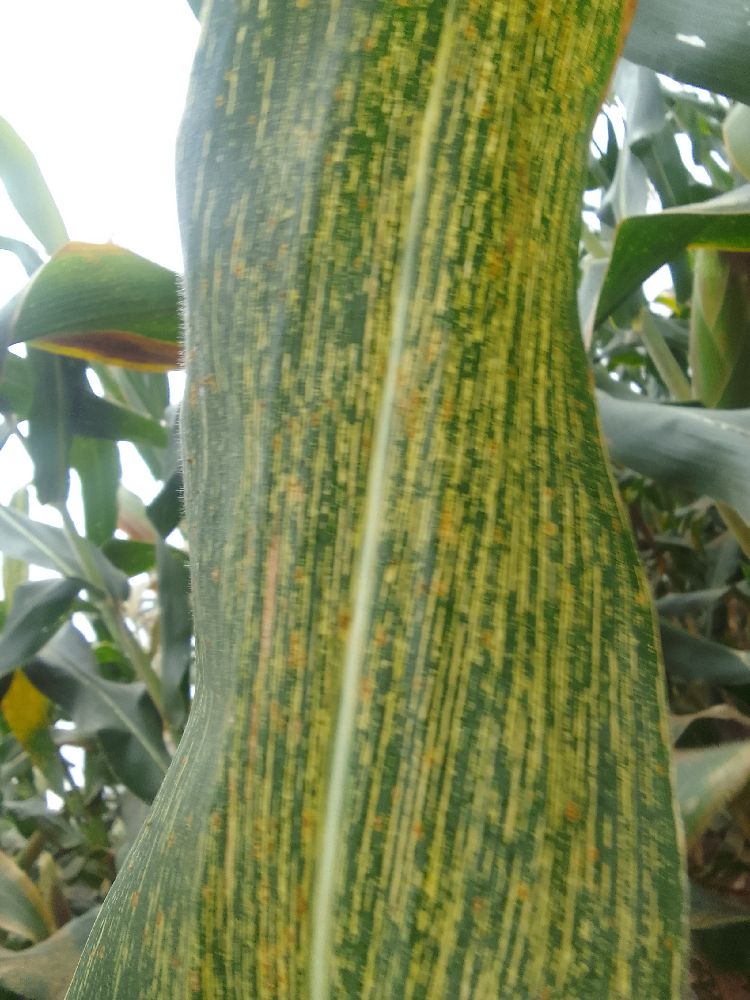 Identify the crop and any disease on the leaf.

maize, maize streak virus
